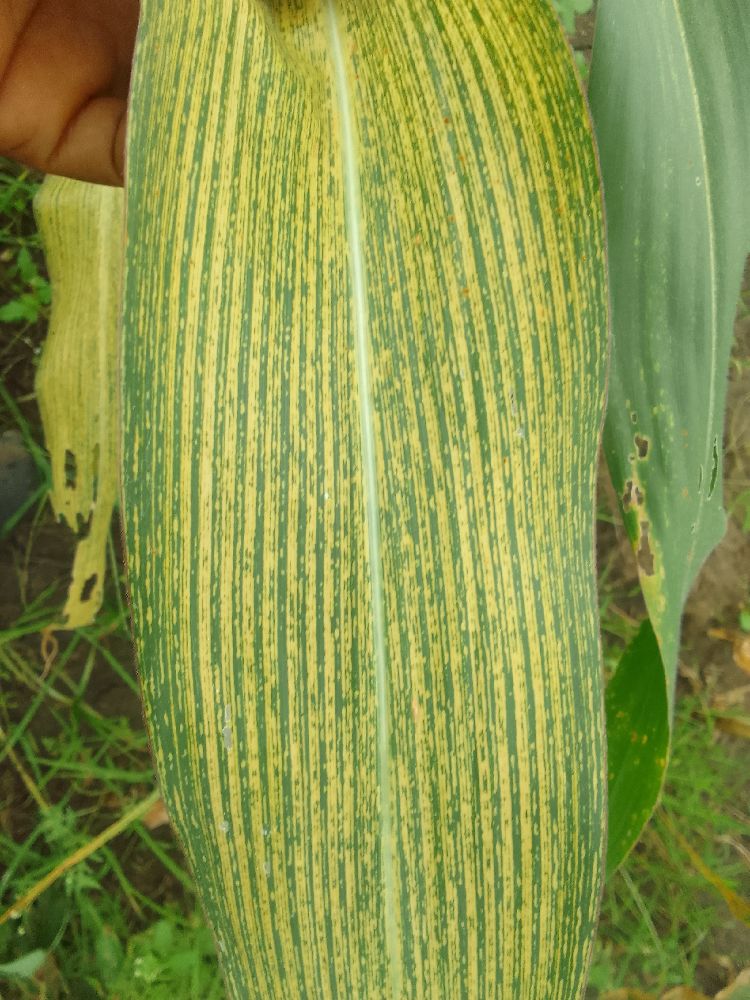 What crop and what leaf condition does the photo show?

maize, maize streak virus
